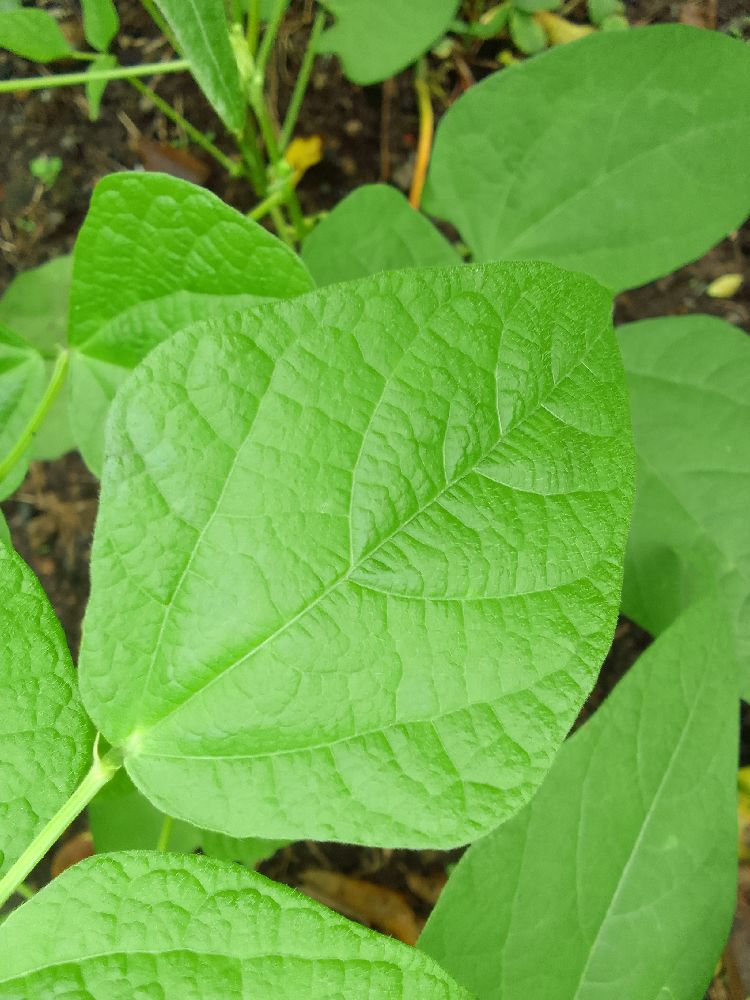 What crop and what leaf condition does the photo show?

common bean, healthy
